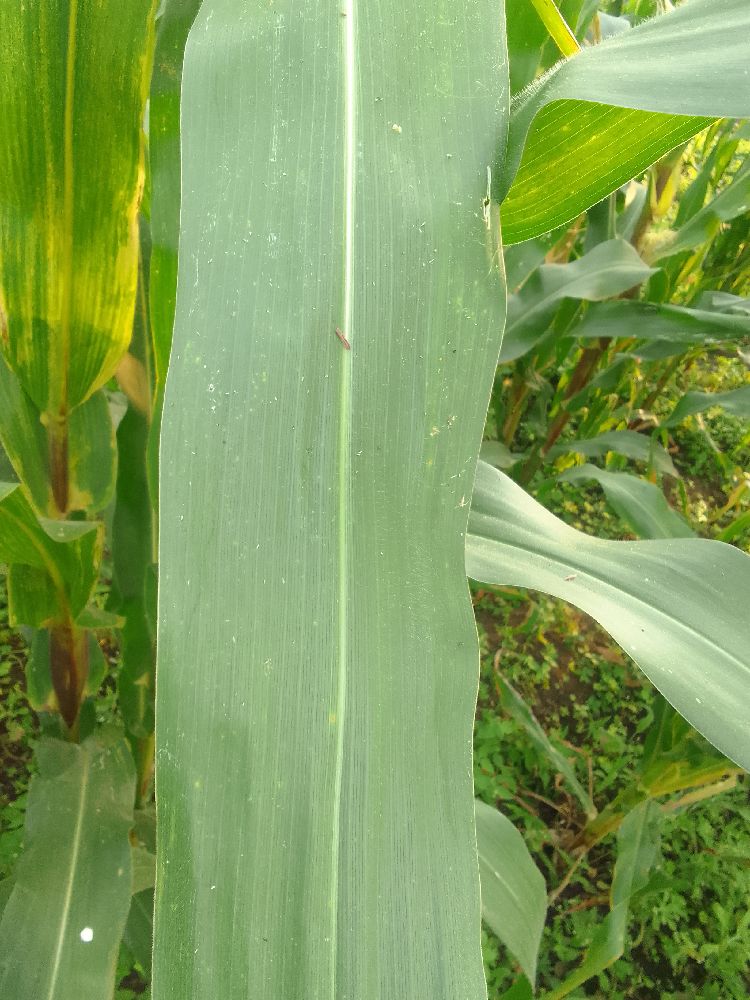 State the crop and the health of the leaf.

maize, healthy
